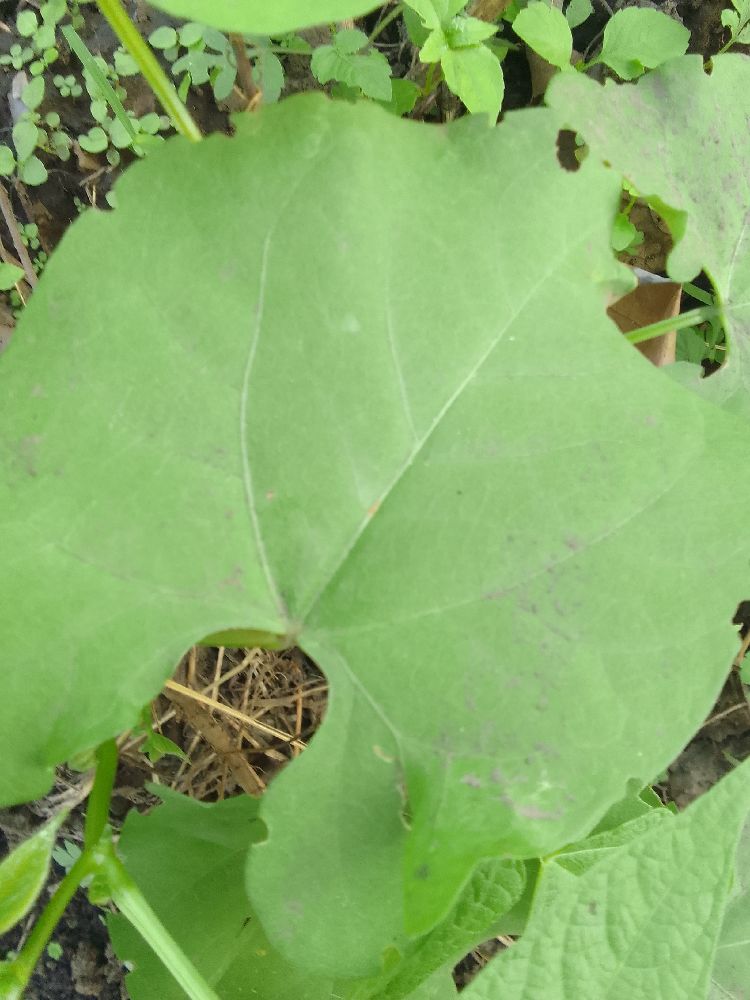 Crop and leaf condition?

common bean, healthy
